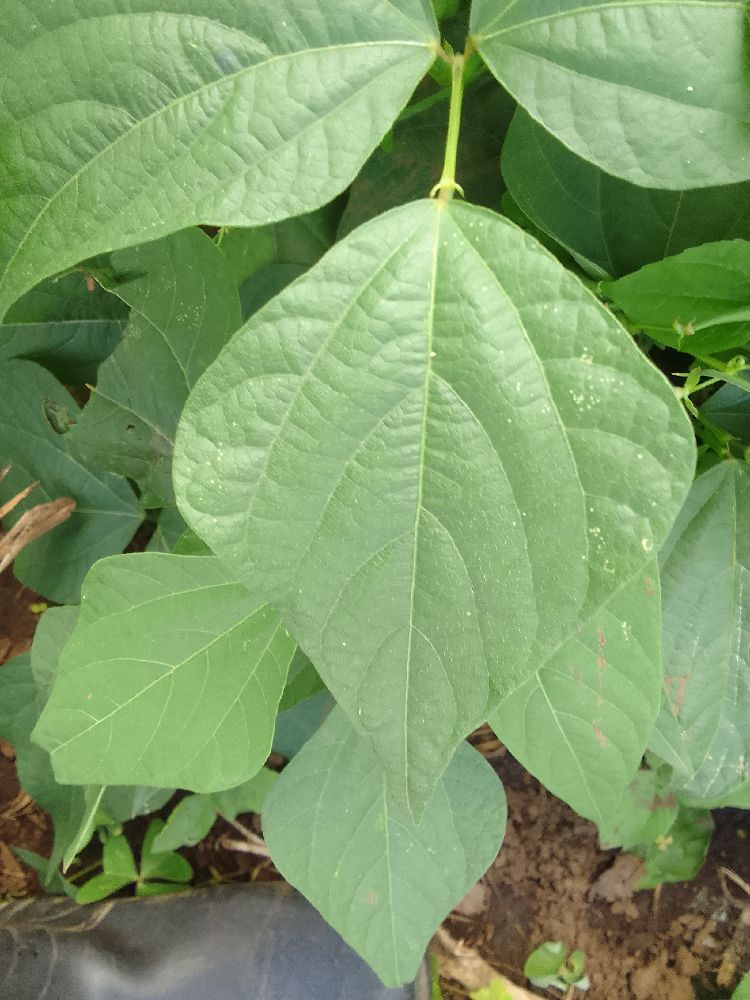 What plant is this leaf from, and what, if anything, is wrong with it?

common bean, healthy
